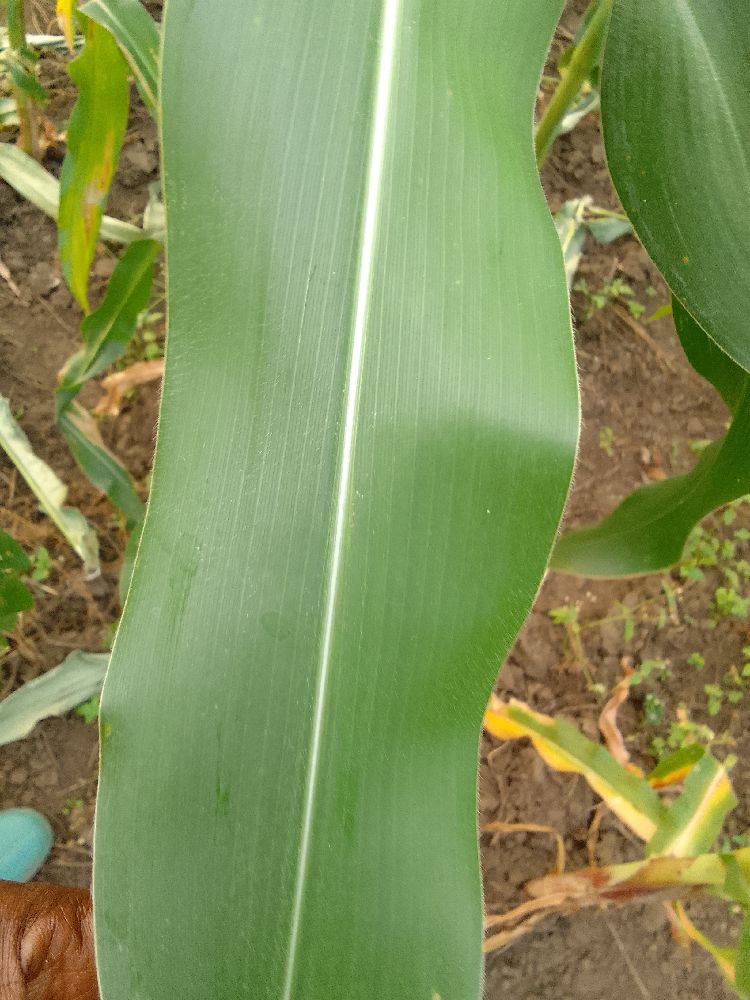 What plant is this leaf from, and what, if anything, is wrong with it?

maize, healthy
